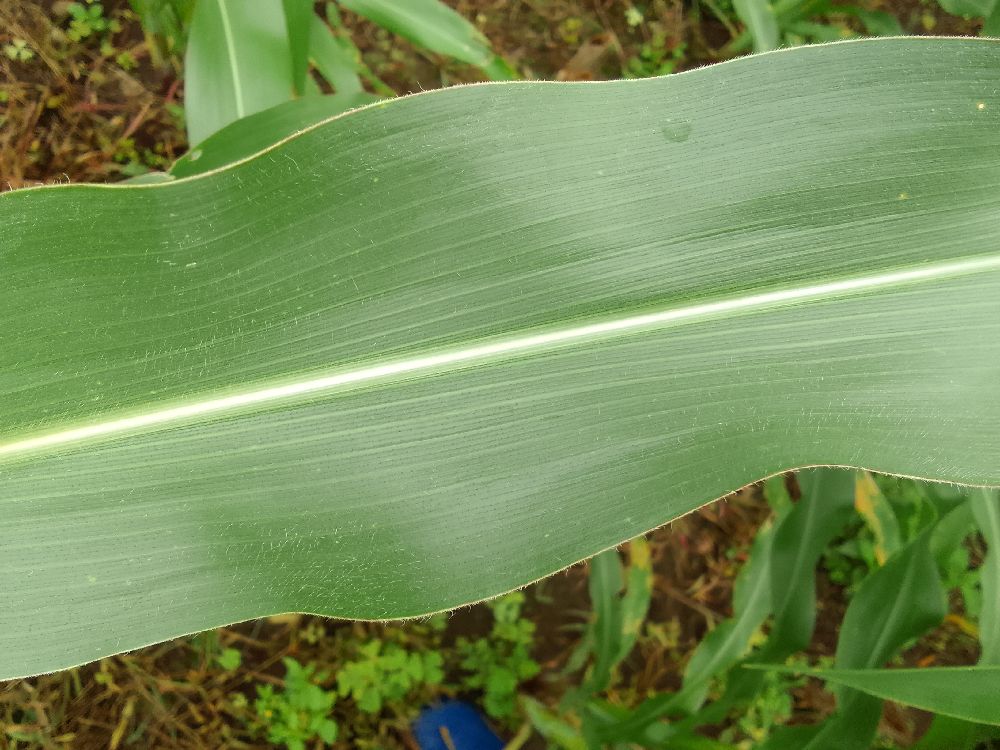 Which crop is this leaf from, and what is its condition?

maize, healthy
